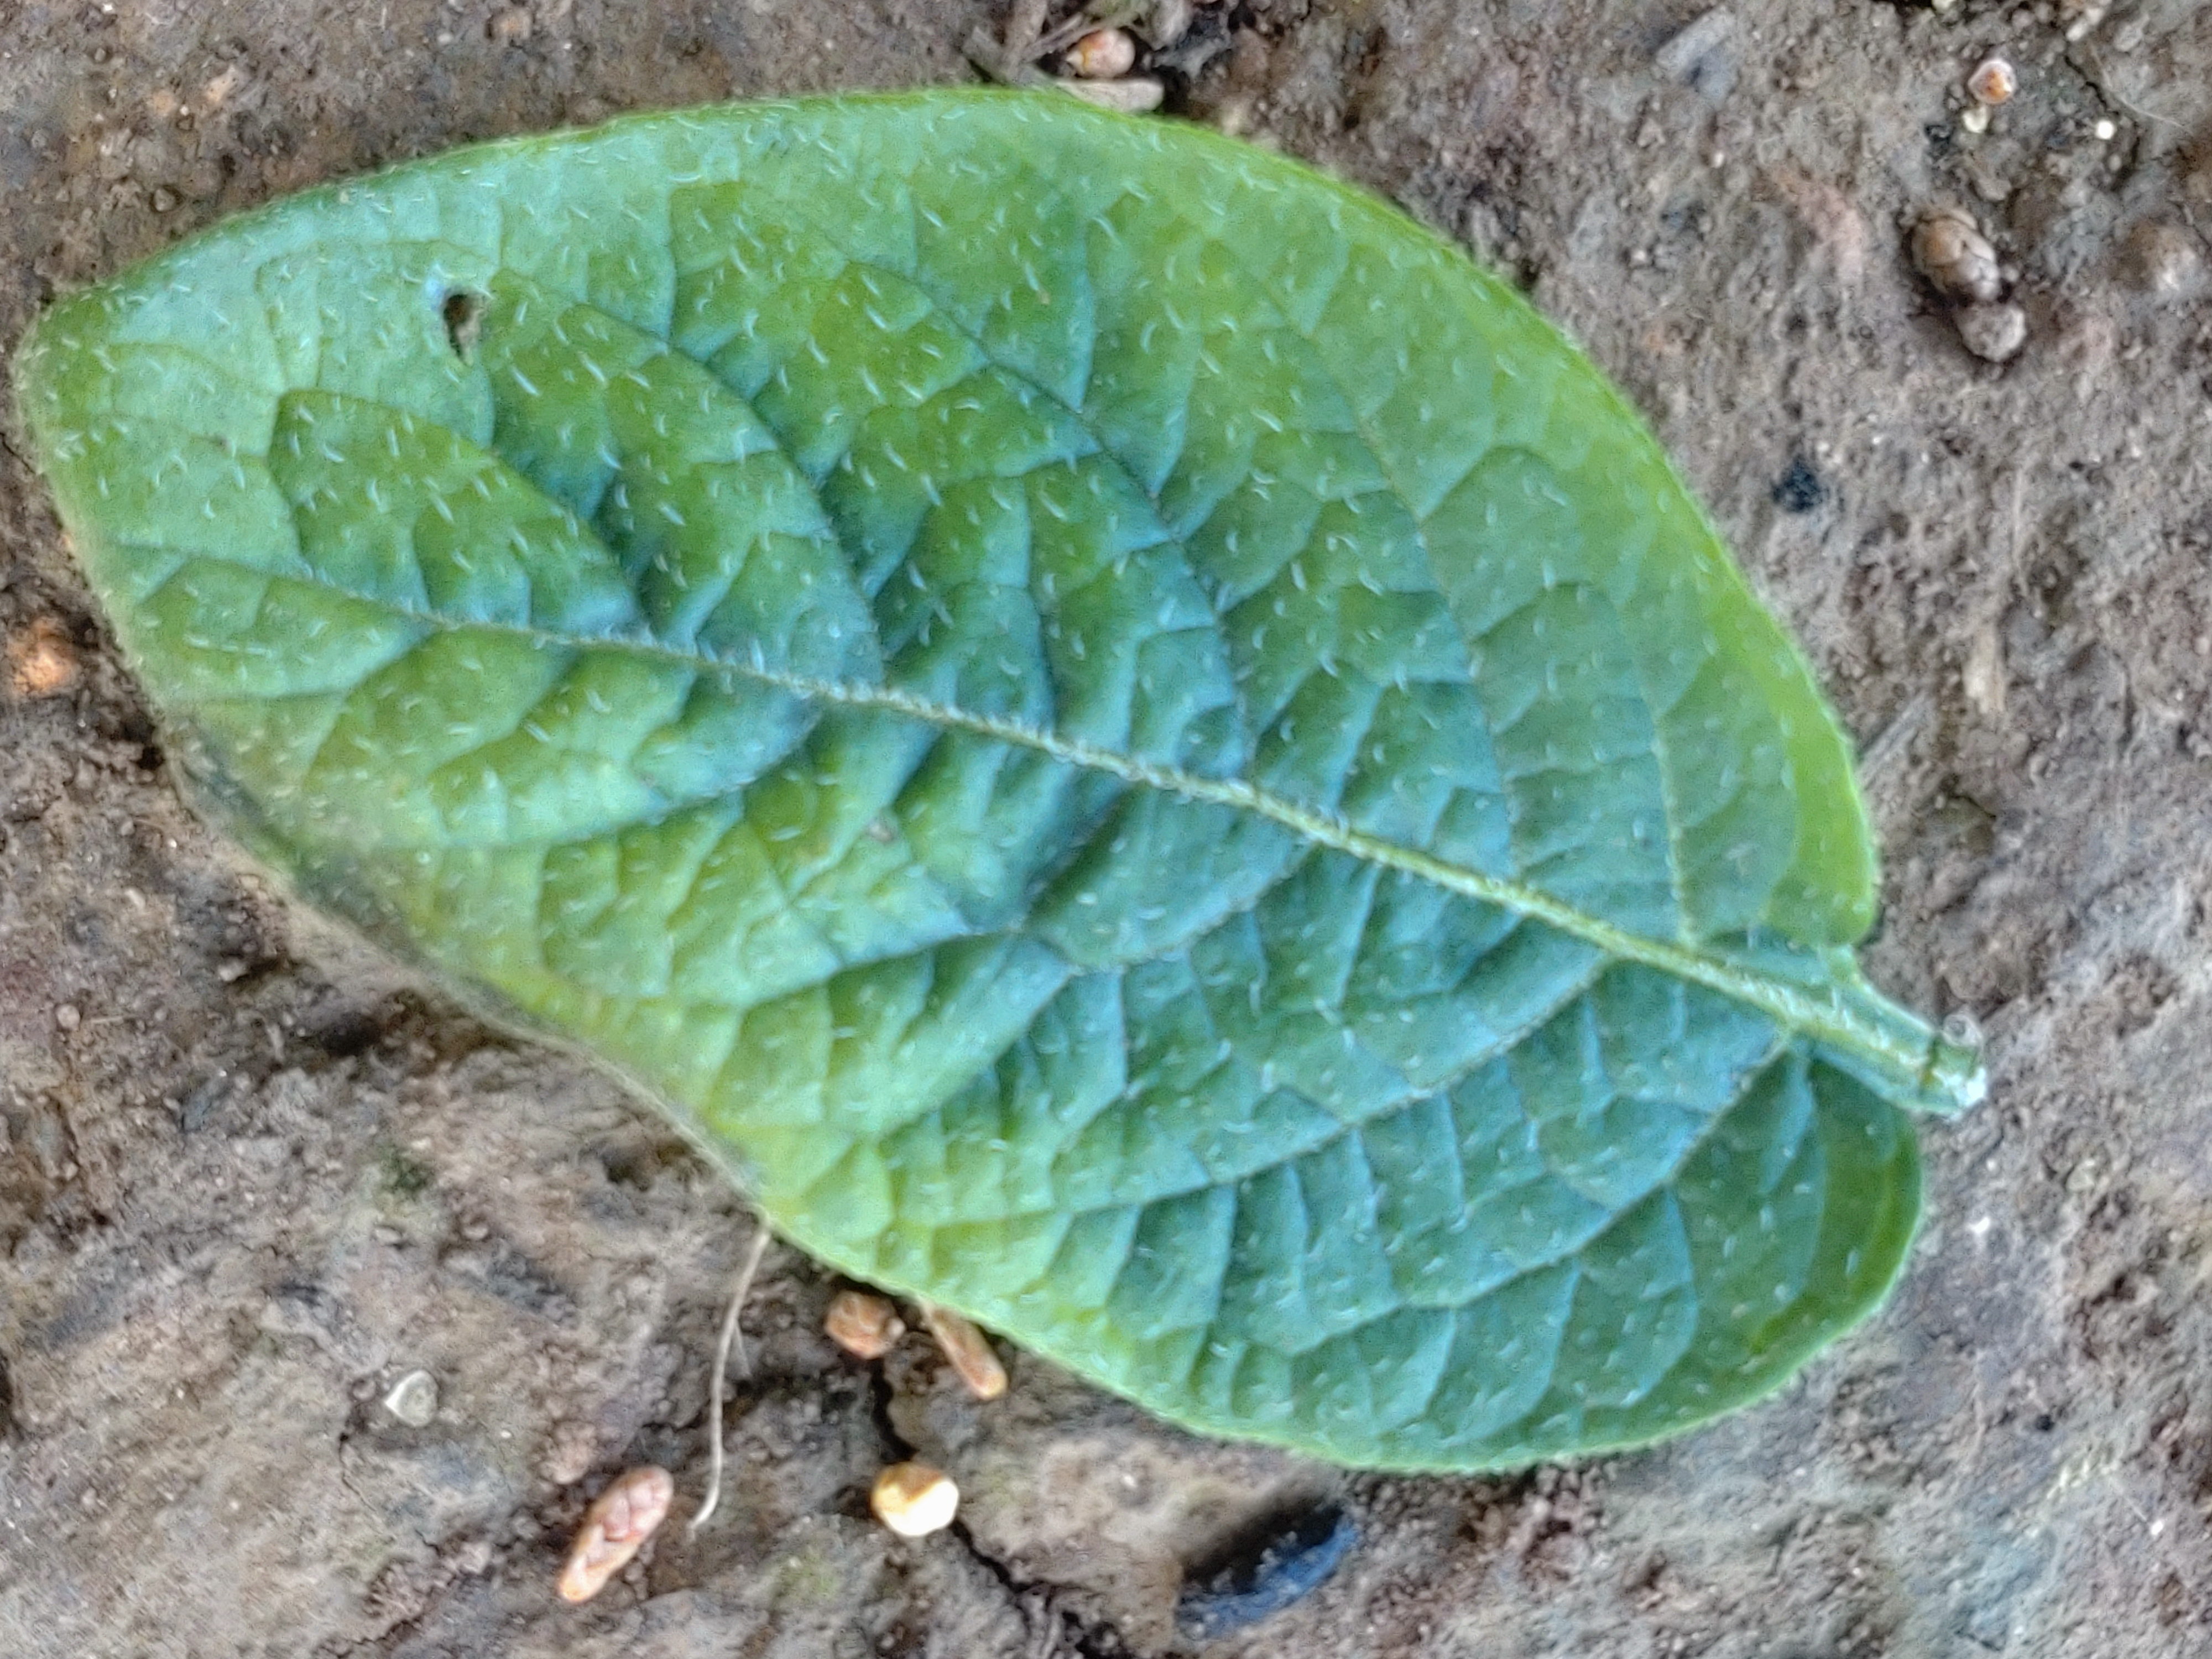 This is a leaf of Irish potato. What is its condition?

early blight
